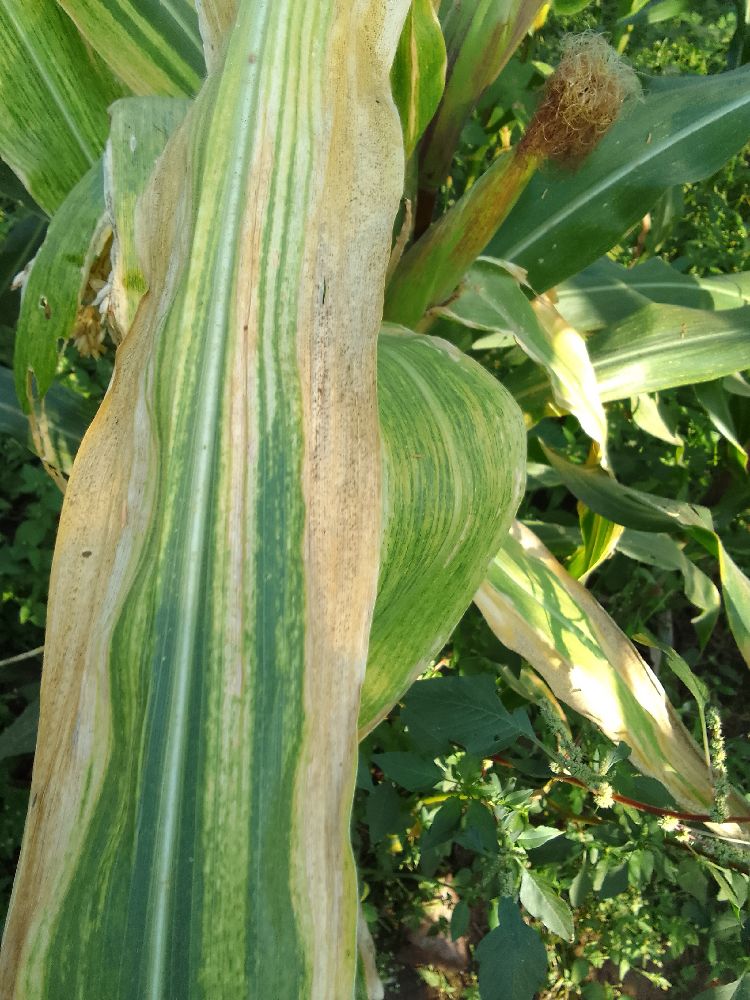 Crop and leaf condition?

maize, maize lethal necrosis
